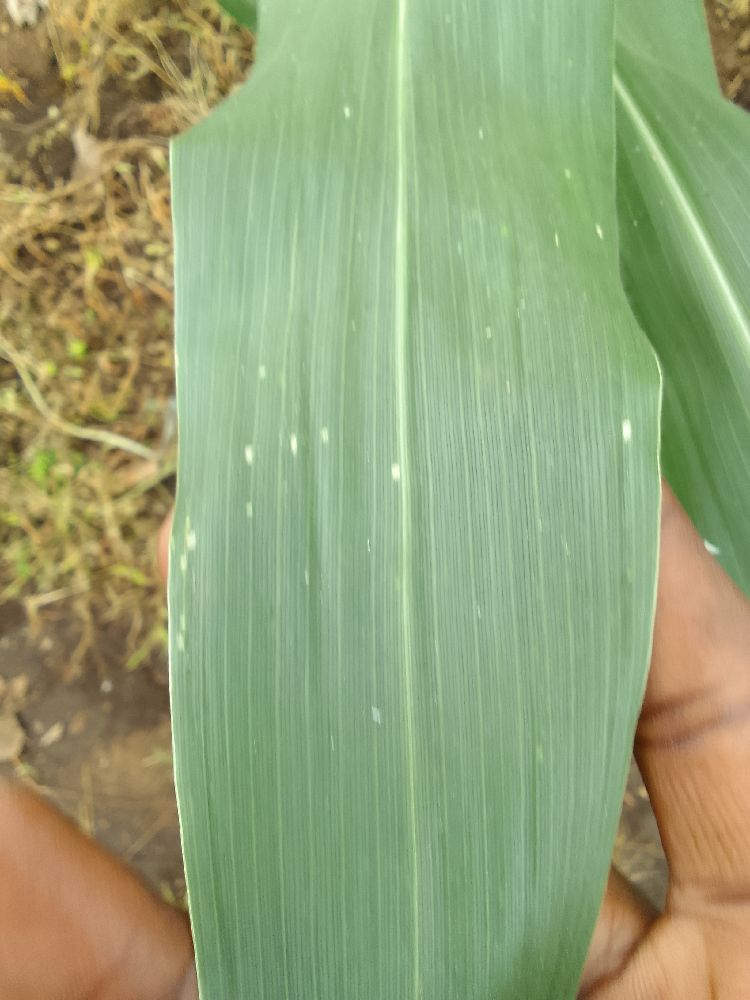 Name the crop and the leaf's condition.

maize, healthy
